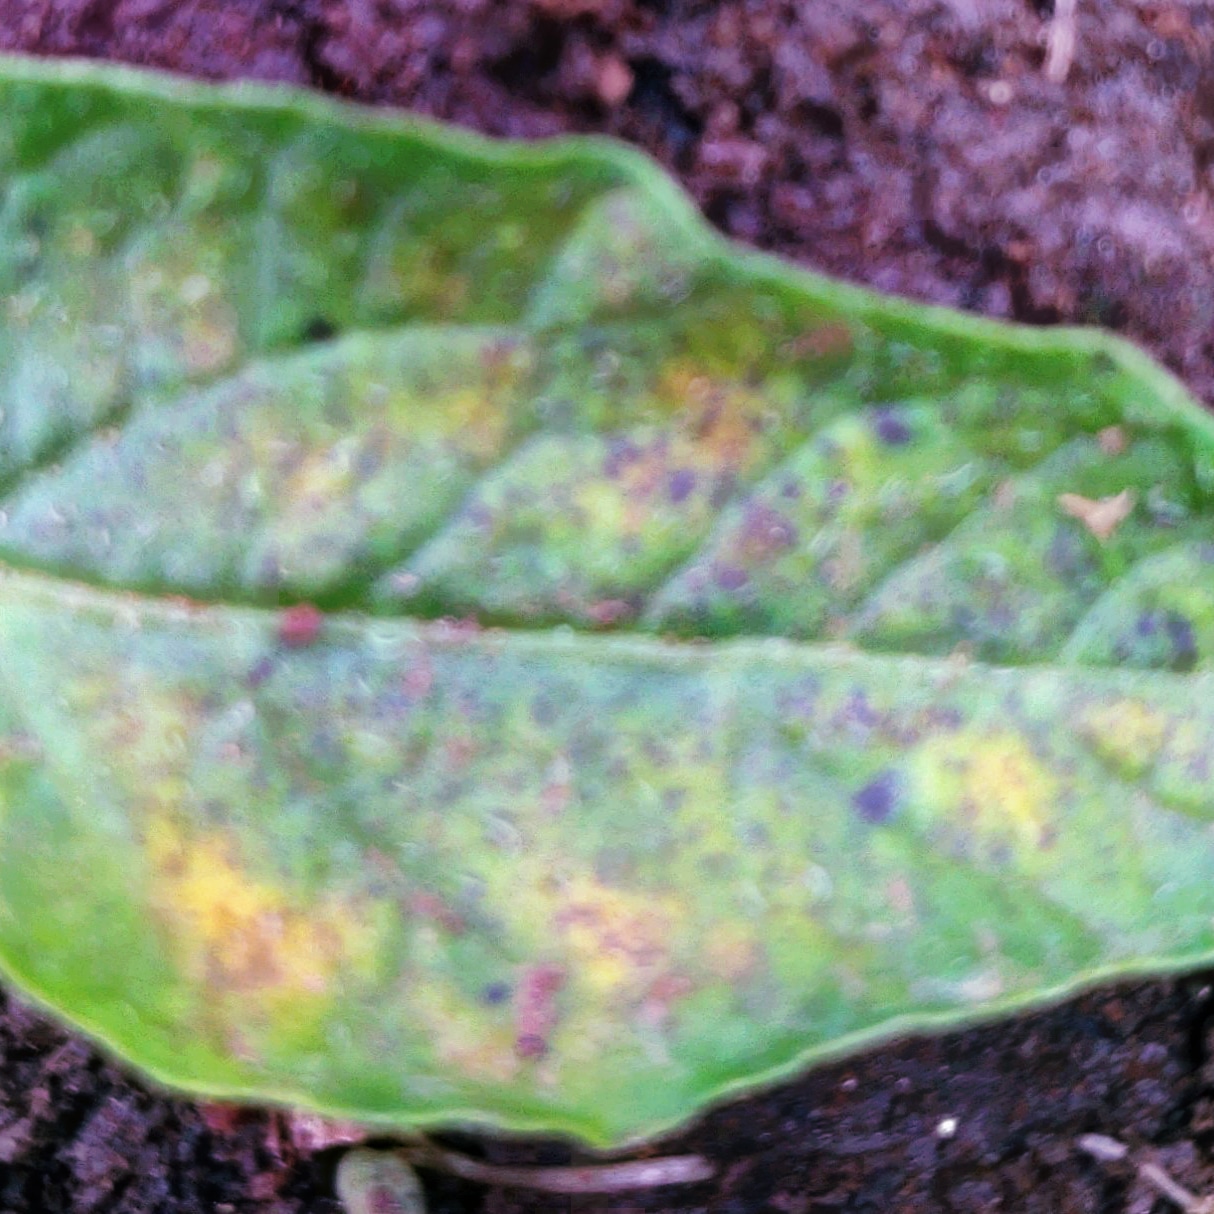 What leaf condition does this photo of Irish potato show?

late blight
